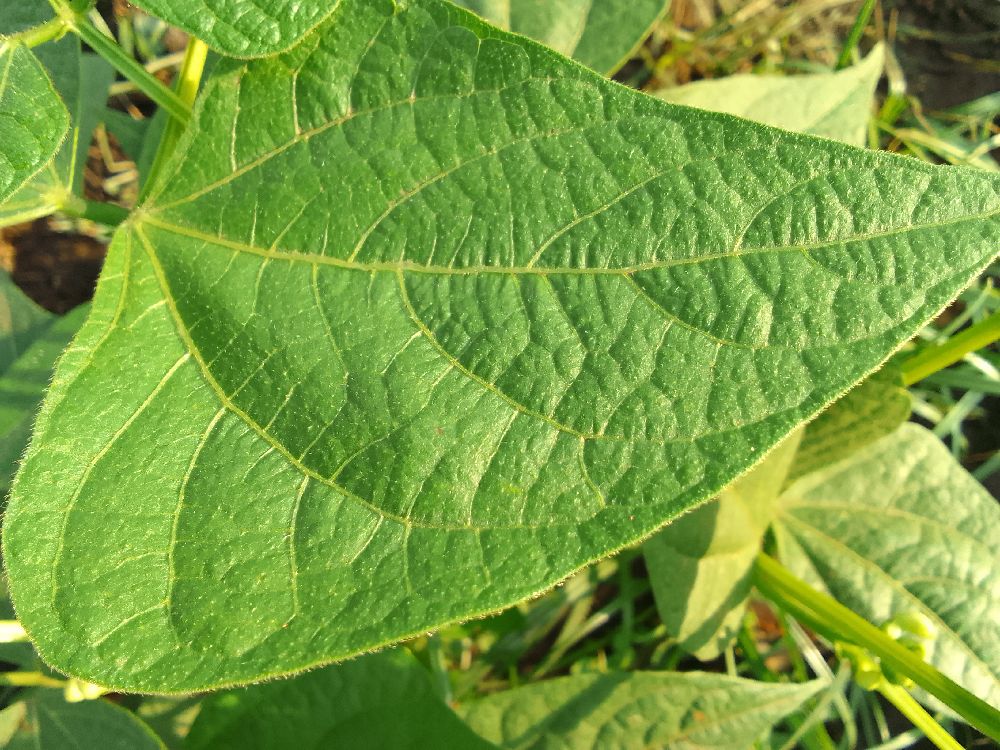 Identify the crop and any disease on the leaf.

common bean, healthy
